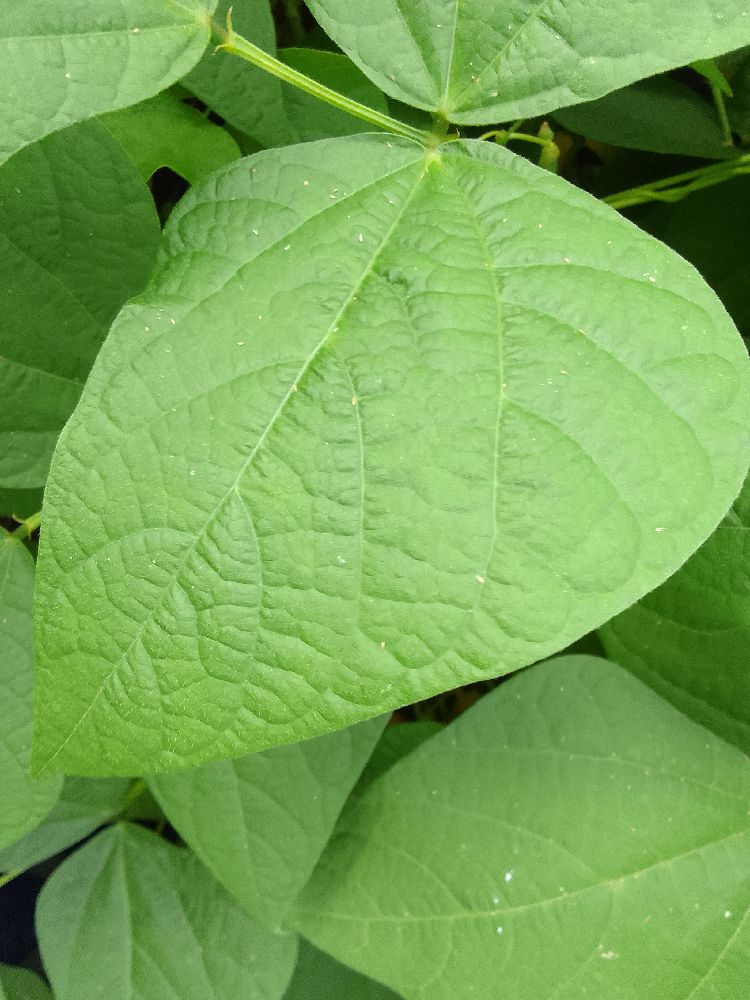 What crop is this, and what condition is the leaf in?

common bean, healthy
